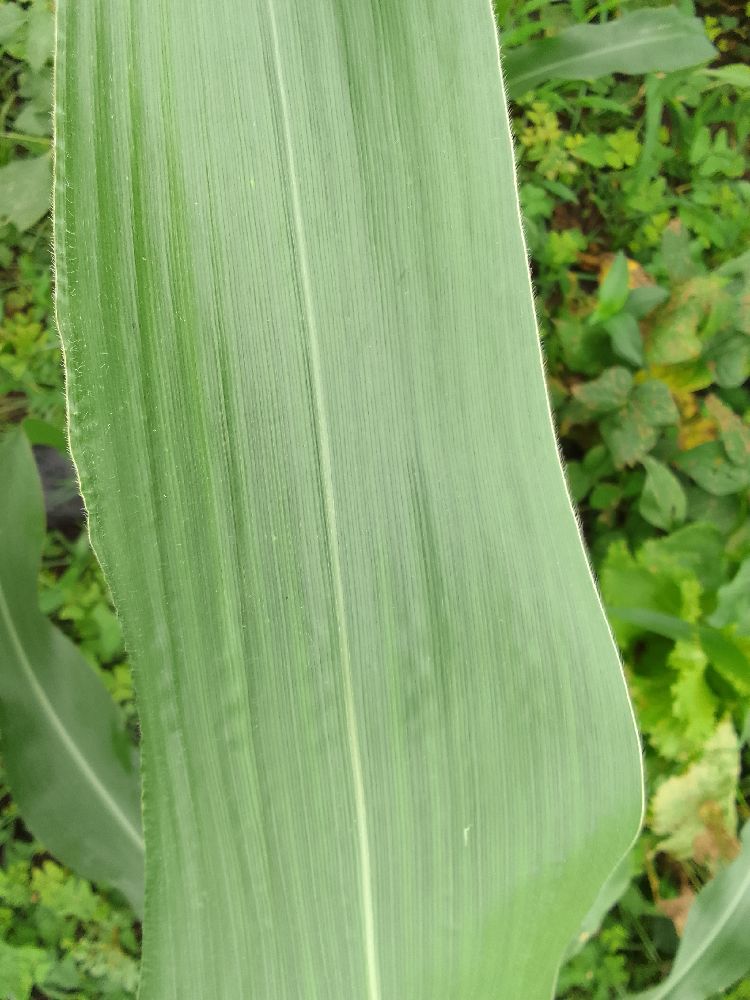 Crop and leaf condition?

maize, healthy
